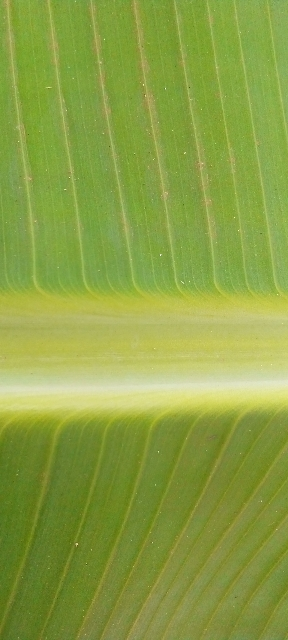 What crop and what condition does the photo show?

banana, healthy
